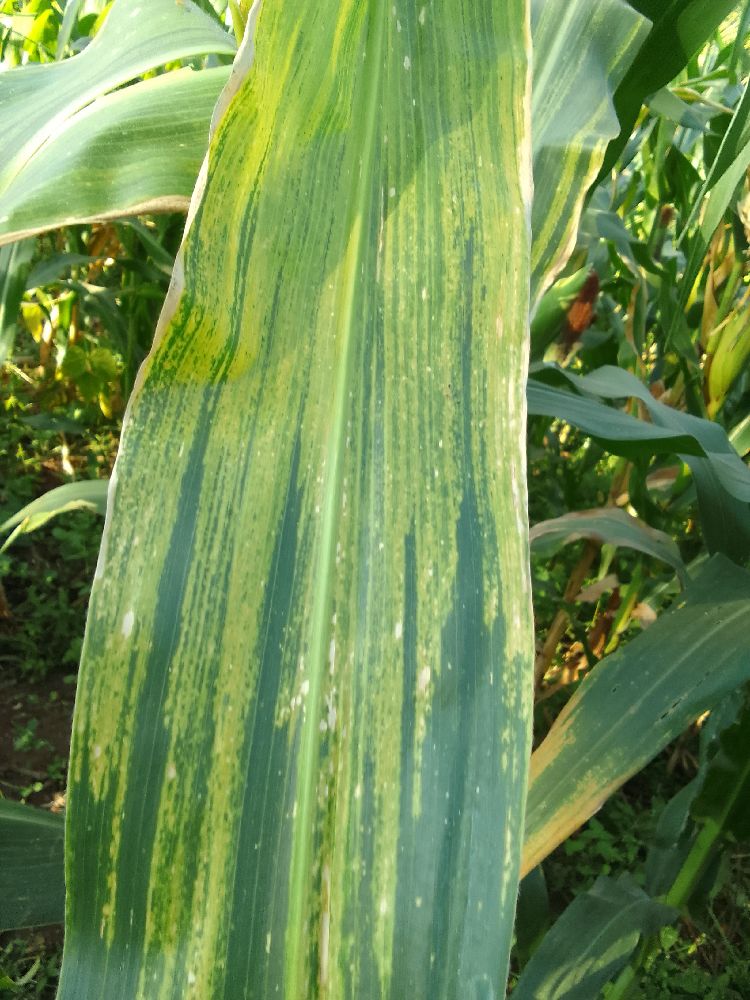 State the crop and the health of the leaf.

maize, maize lethal necrosis
